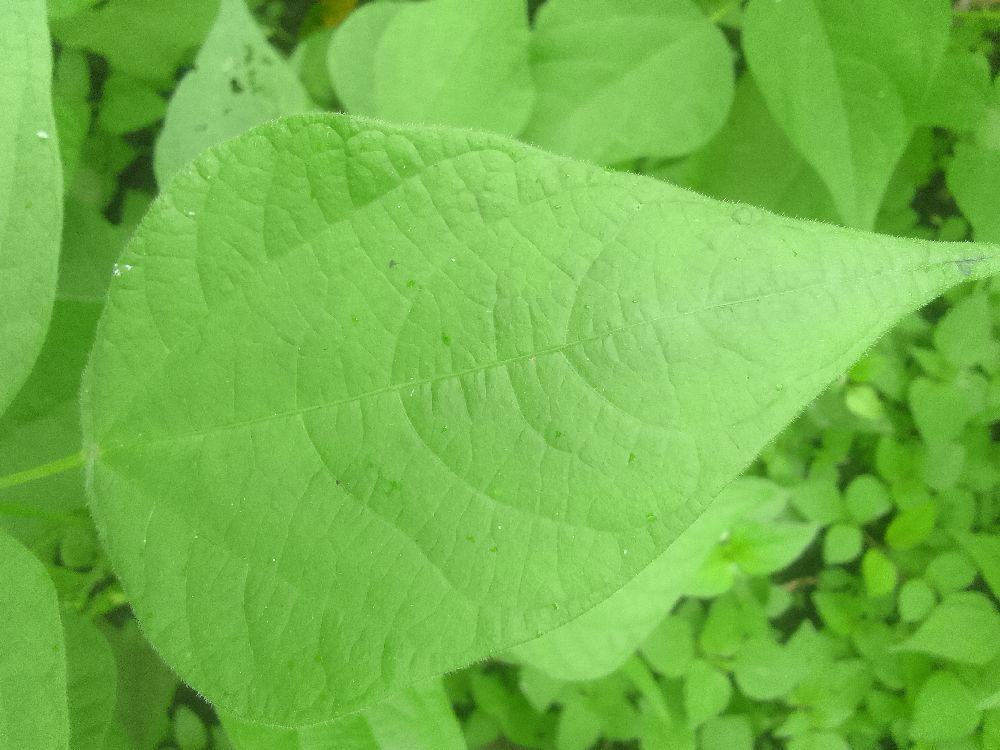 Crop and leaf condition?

common bean, healthy
